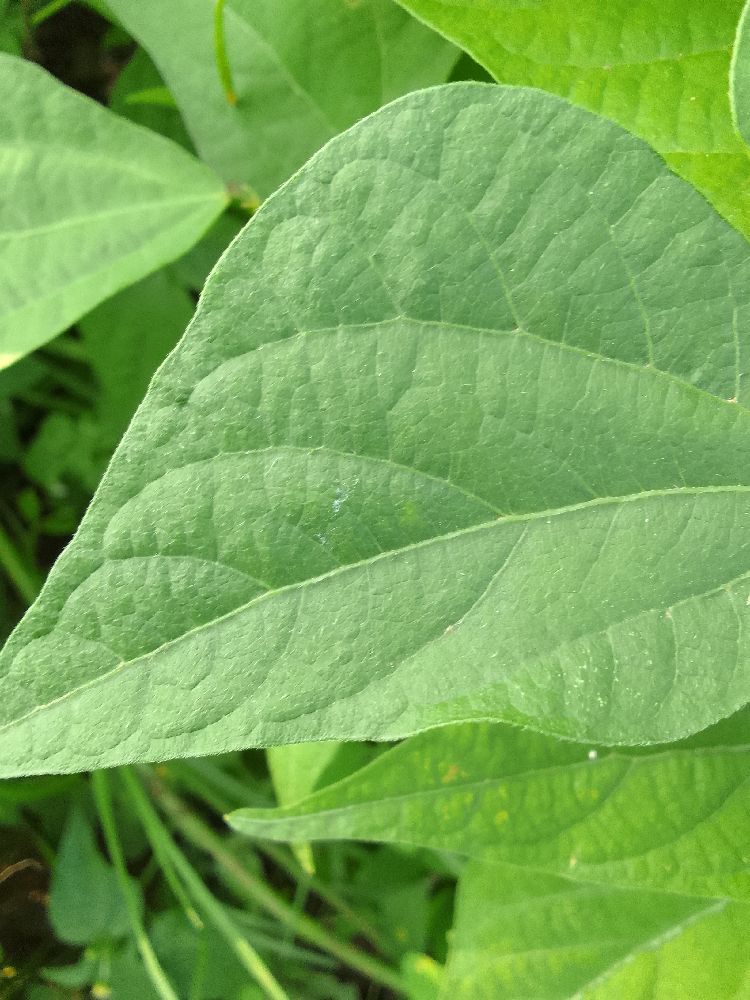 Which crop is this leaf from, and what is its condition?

common bean, healthy
